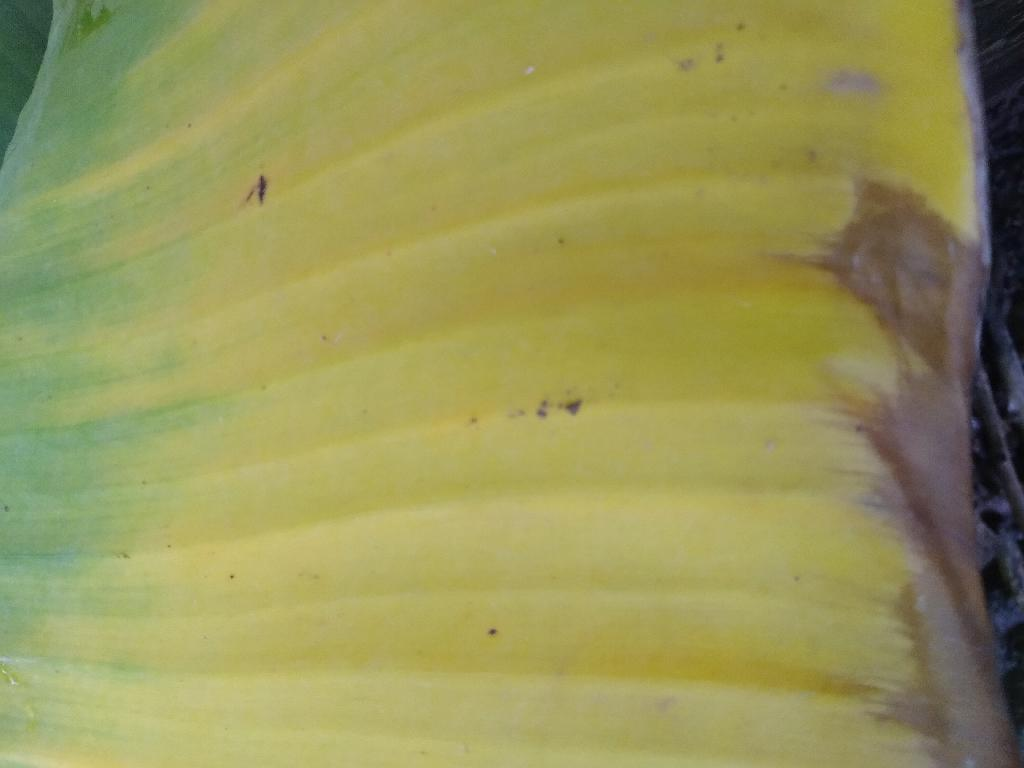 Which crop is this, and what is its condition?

banana, fusarium wilt race 1
